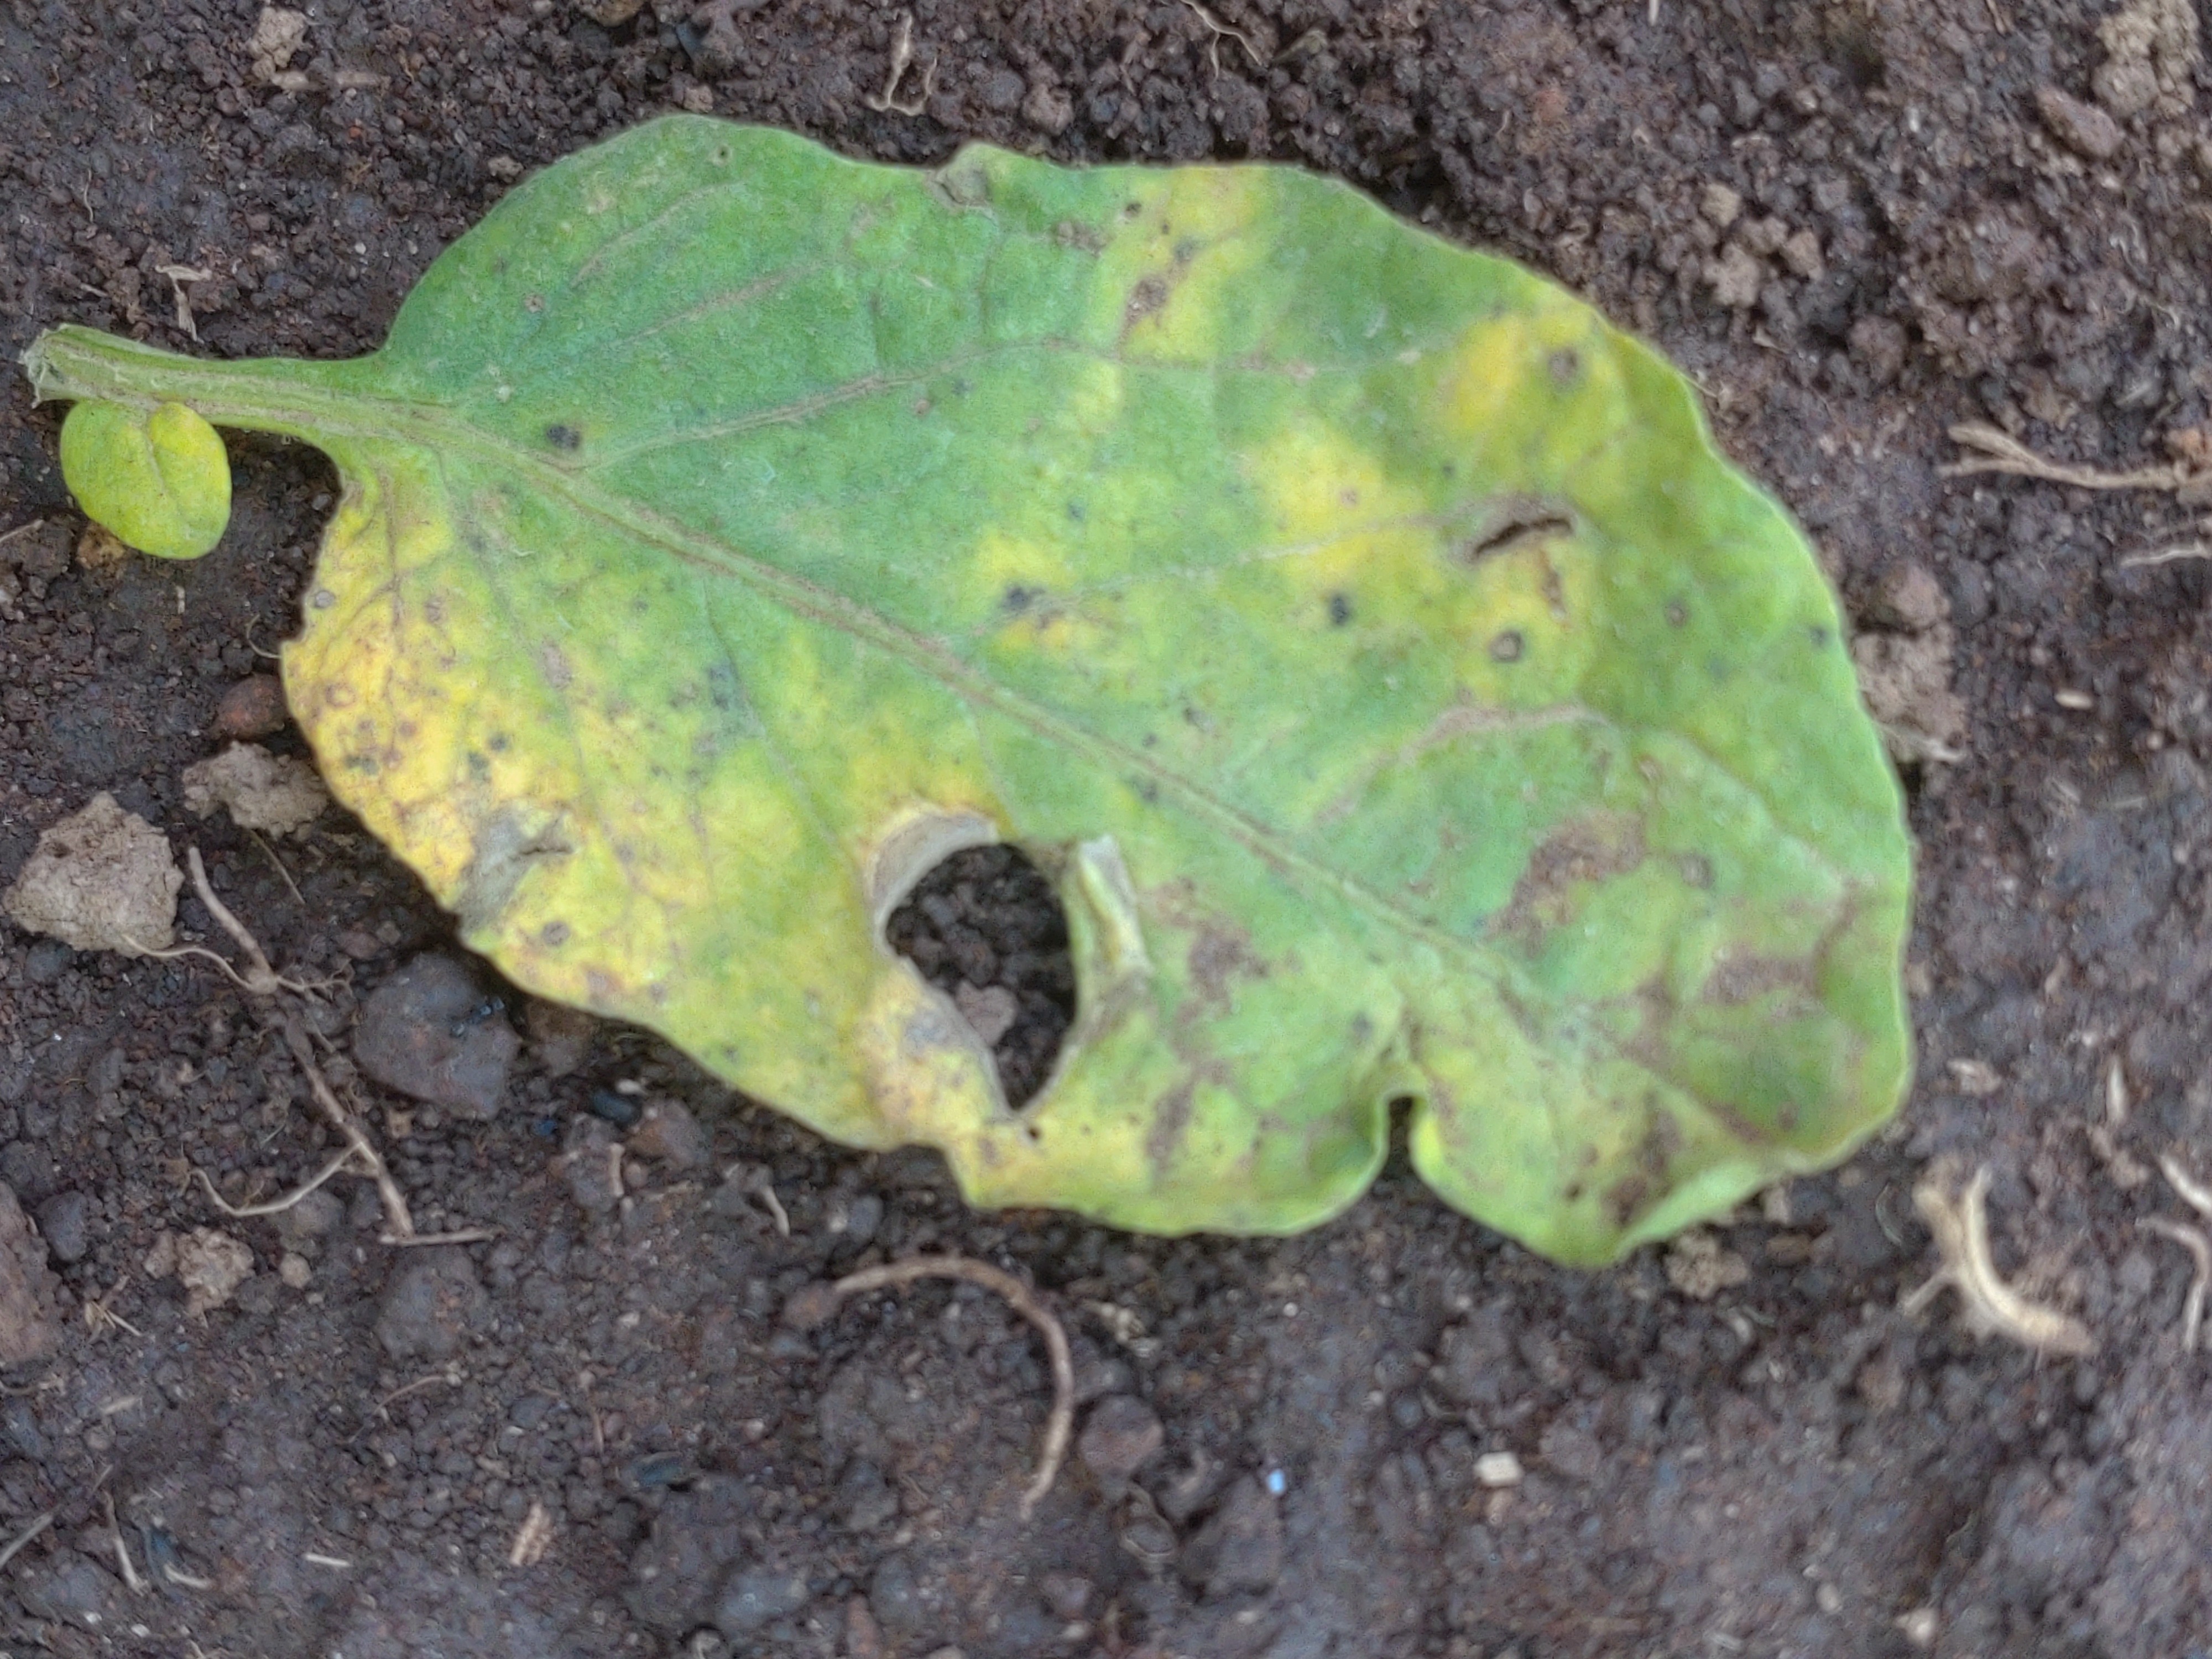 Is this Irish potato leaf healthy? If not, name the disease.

late blight
